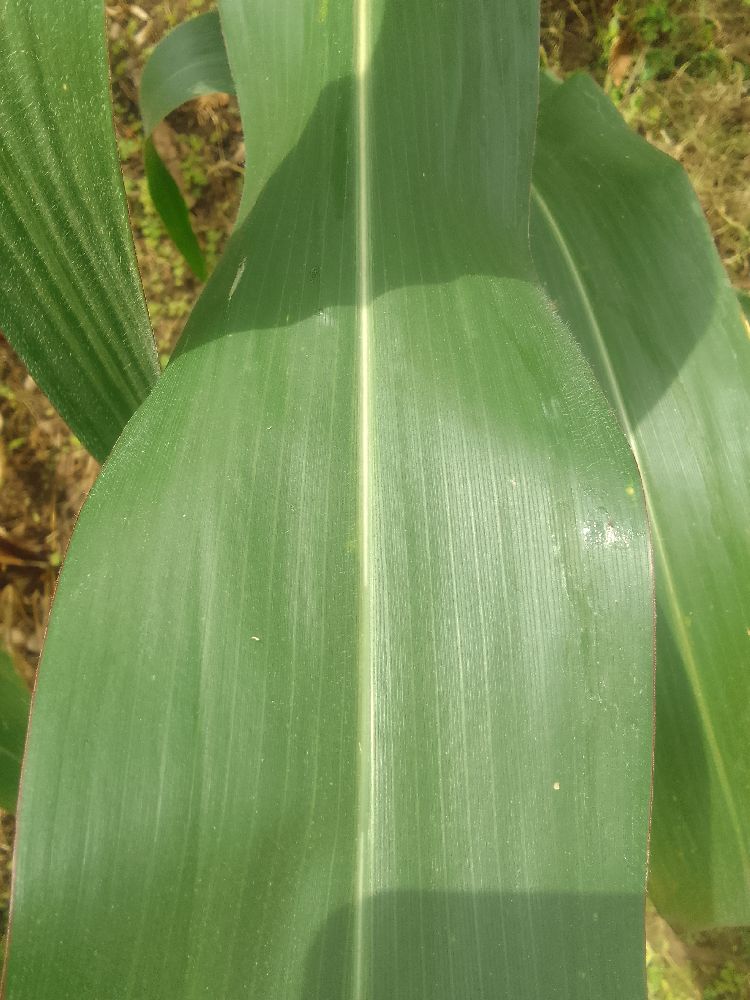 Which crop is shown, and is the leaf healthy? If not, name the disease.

maize, healthy
